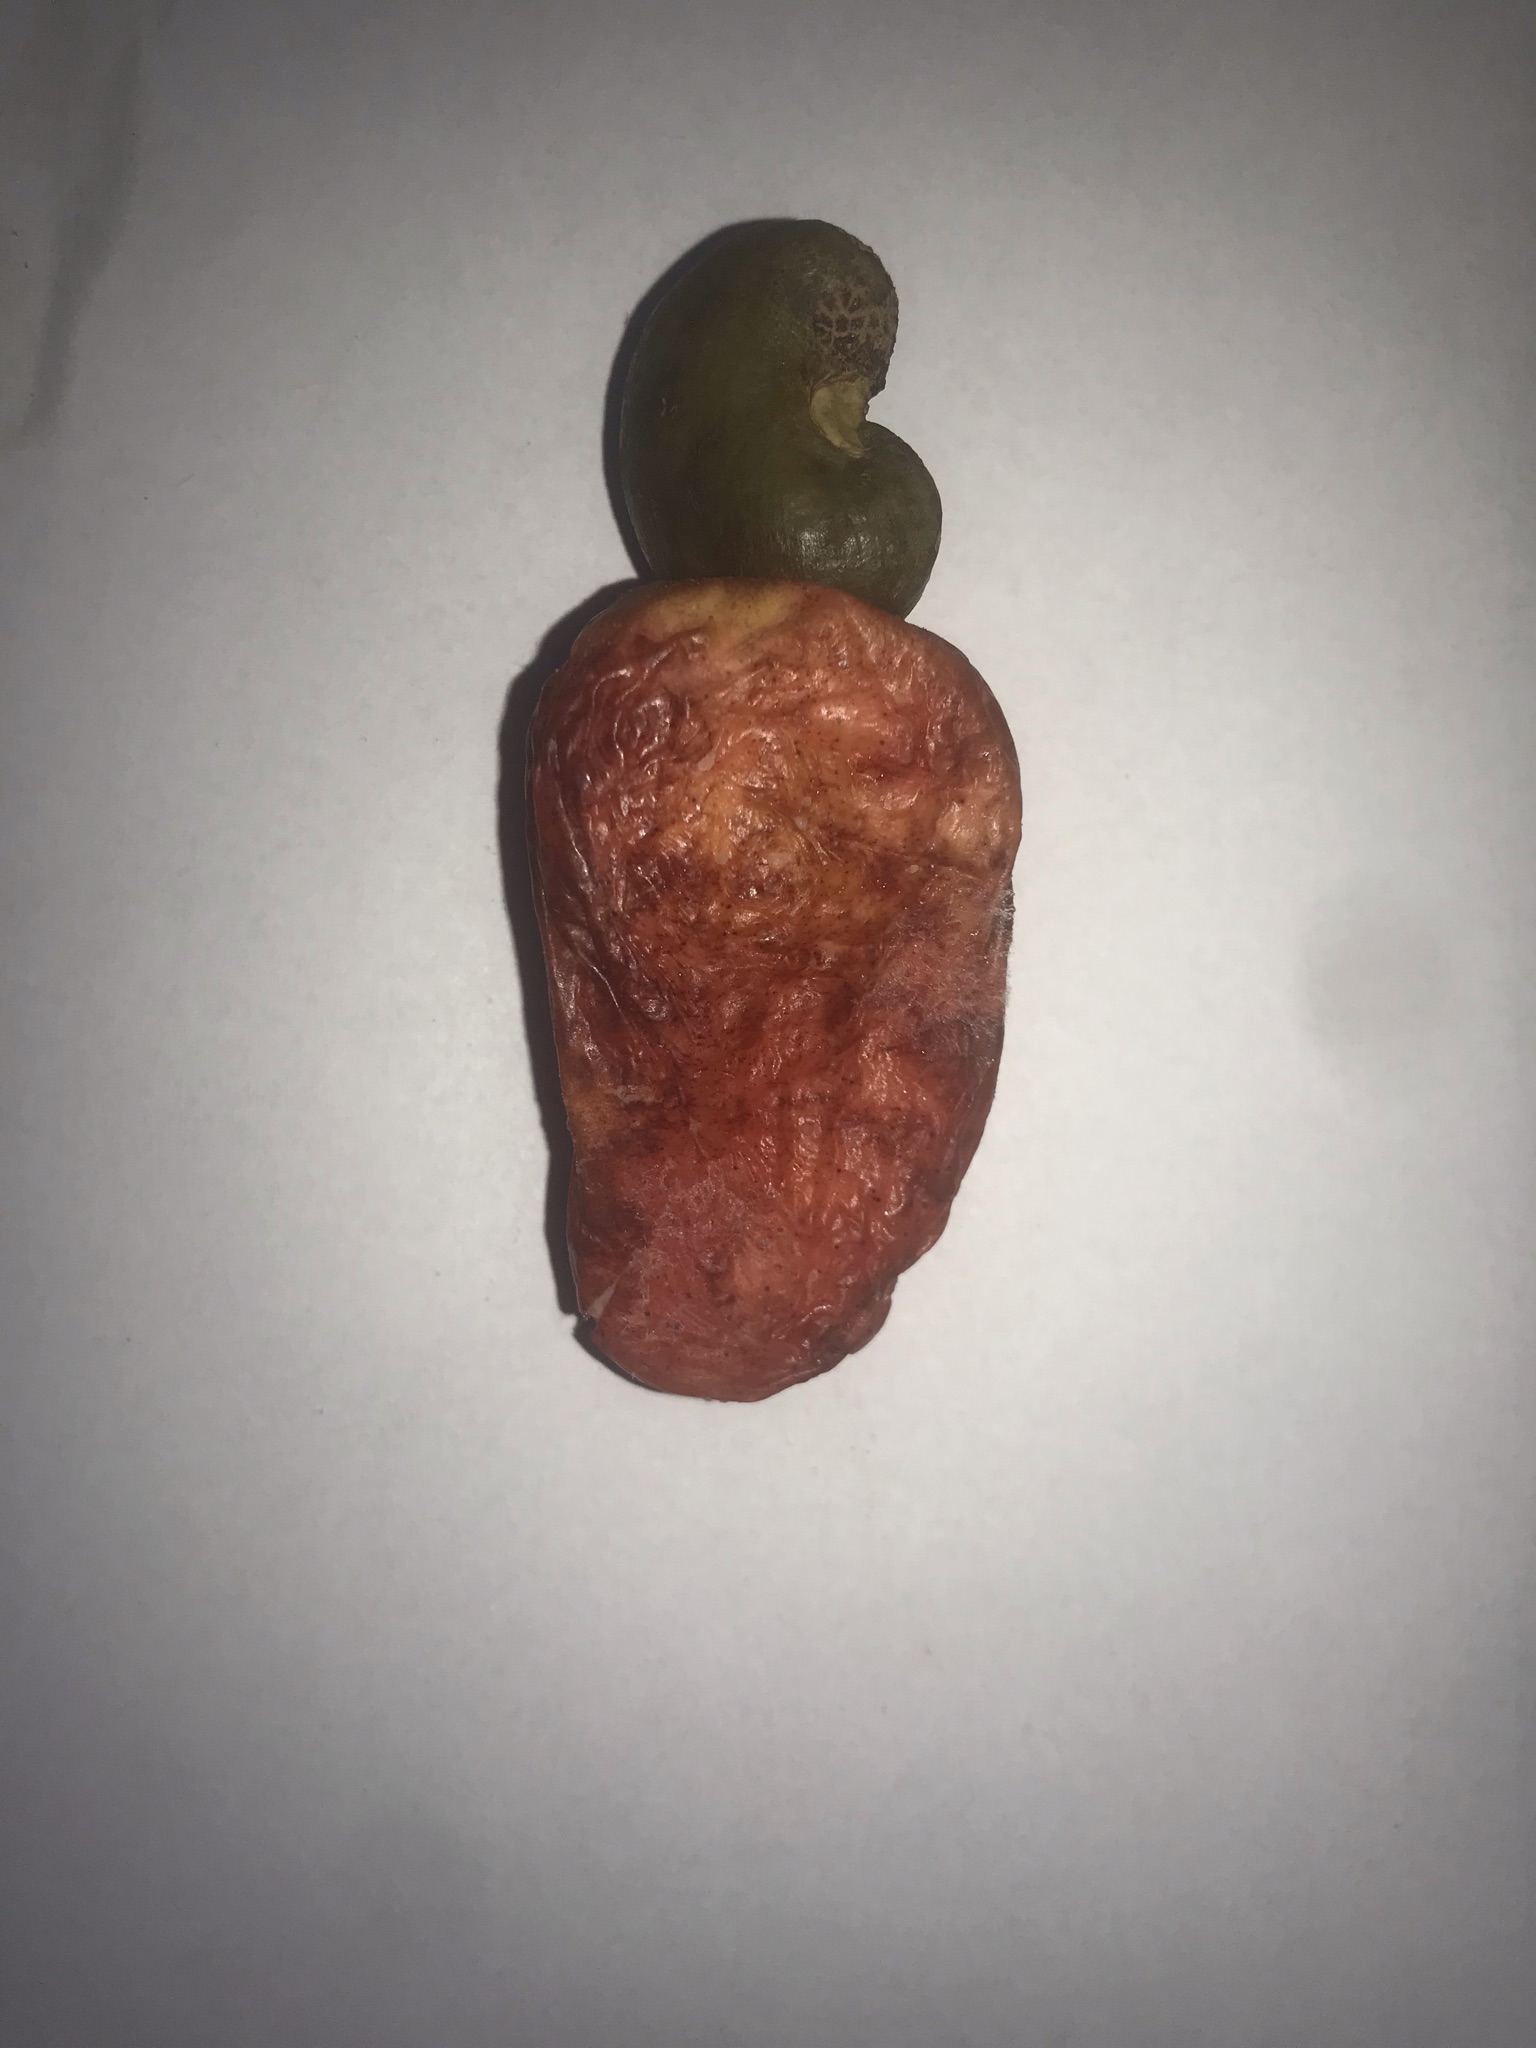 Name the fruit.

caju vermelho
